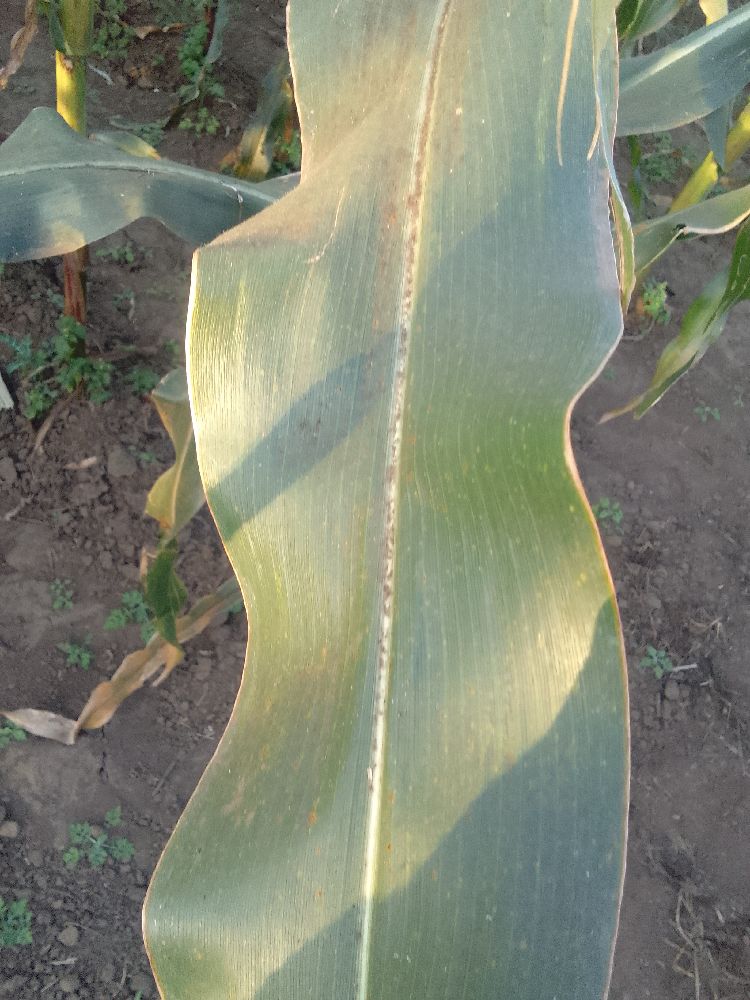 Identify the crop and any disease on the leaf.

maize, healthy
